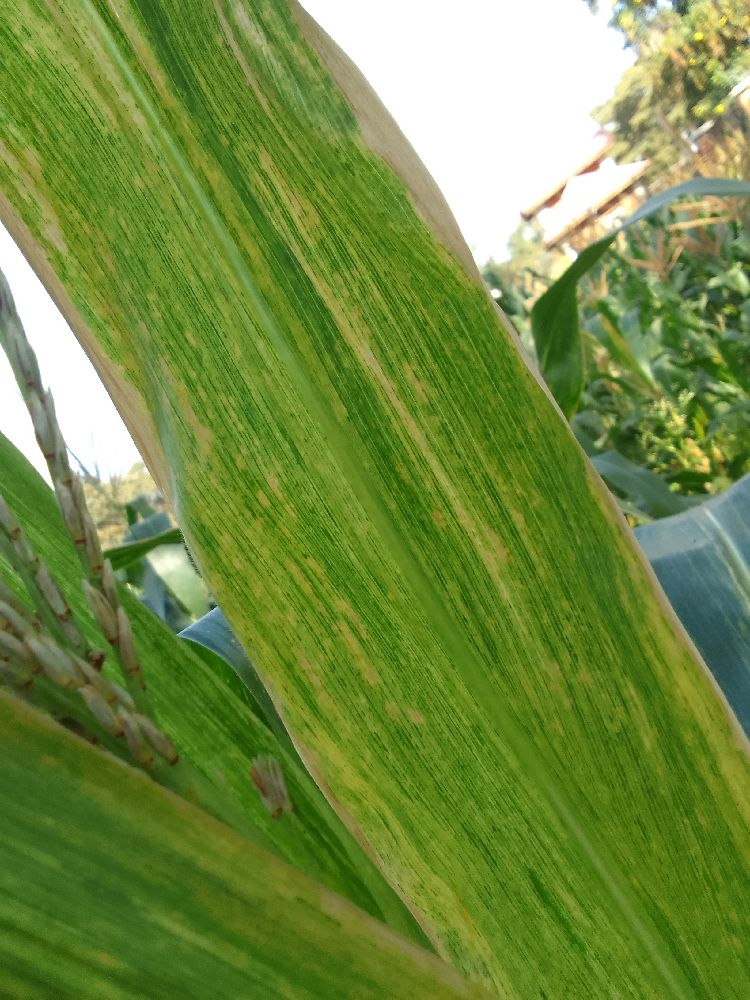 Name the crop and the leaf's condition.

maize, maize lethal necrosis
